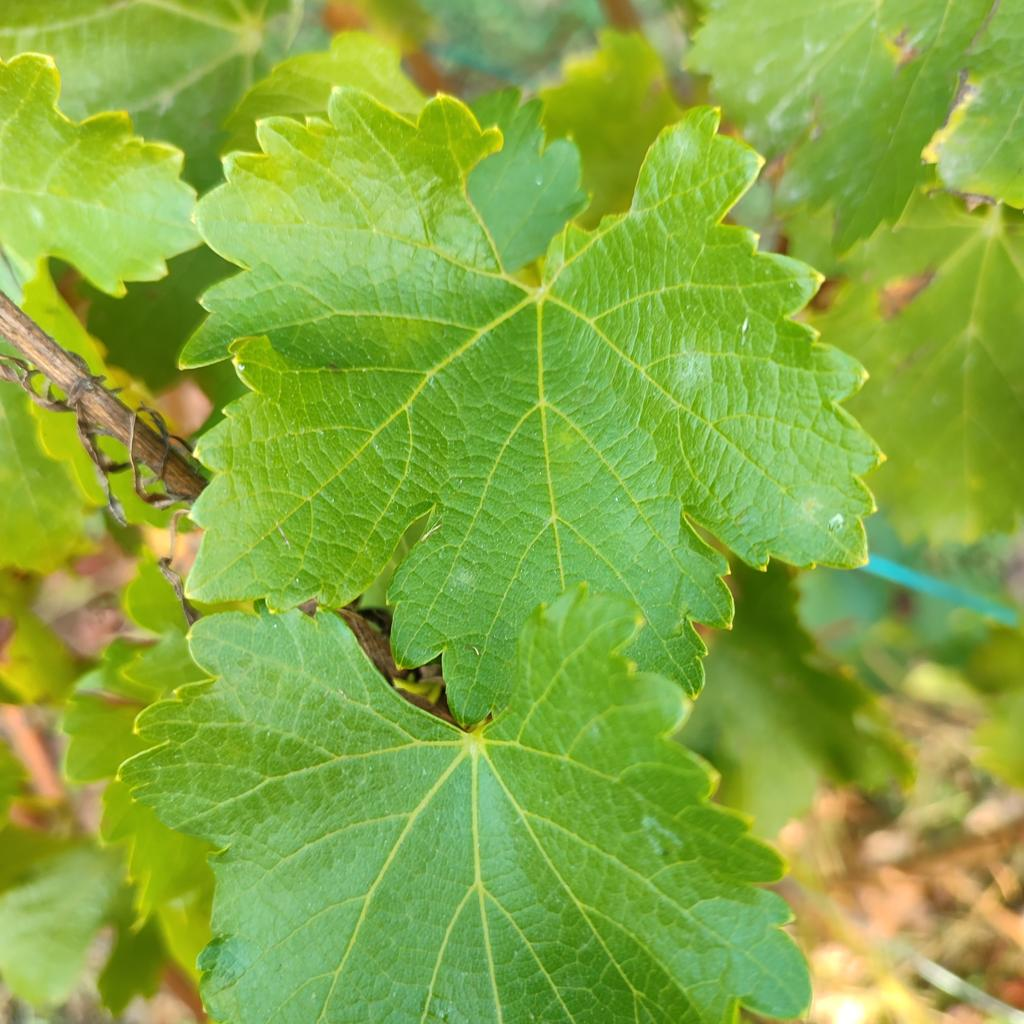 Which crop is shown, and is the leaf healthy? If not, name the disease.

grapevine, powdery mildew
